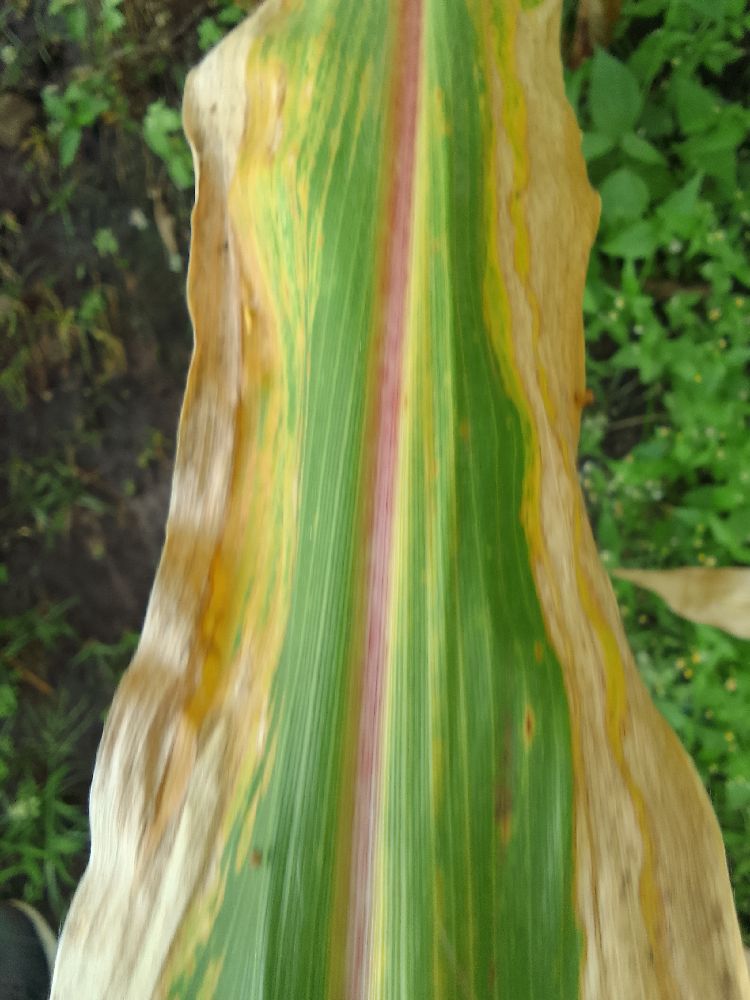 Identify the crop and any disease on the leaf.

maize, maize lethal necrosis
